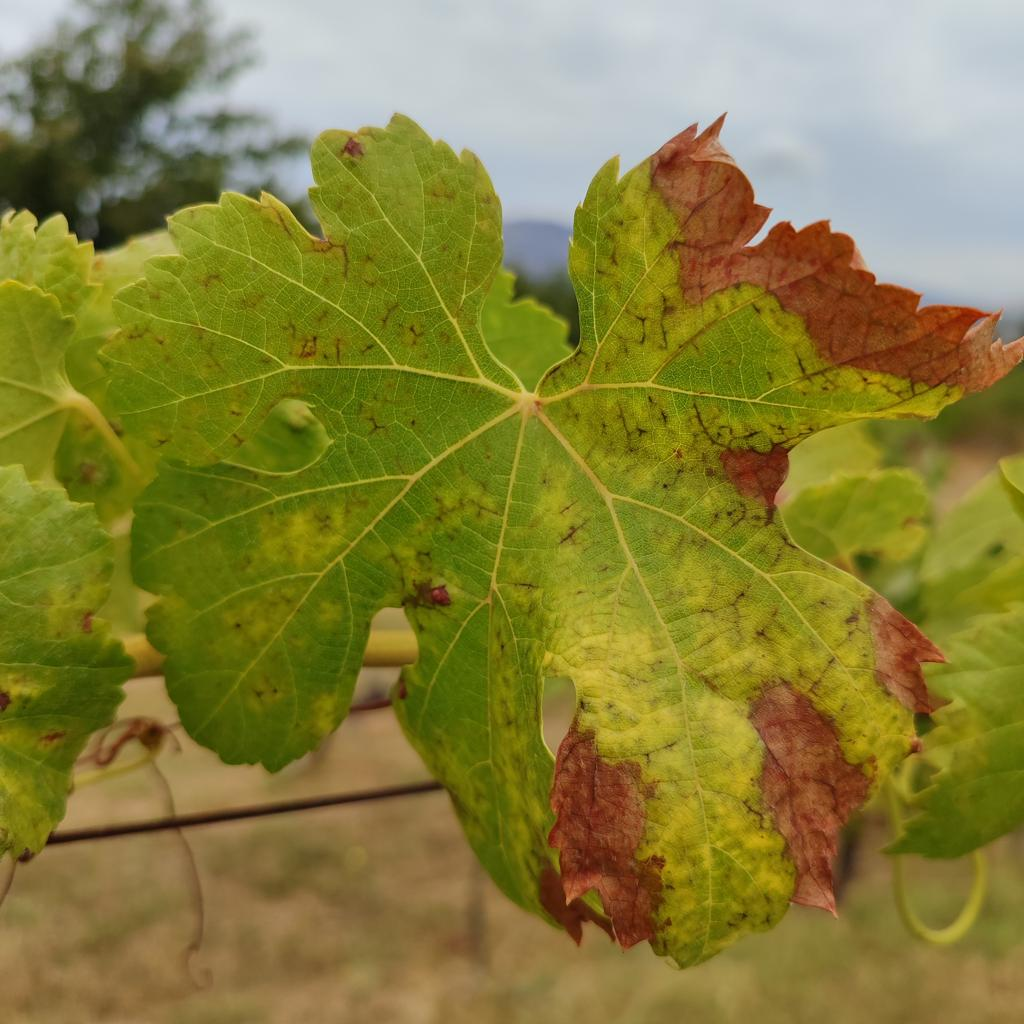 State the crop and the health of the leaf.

grapevine, esca complex
